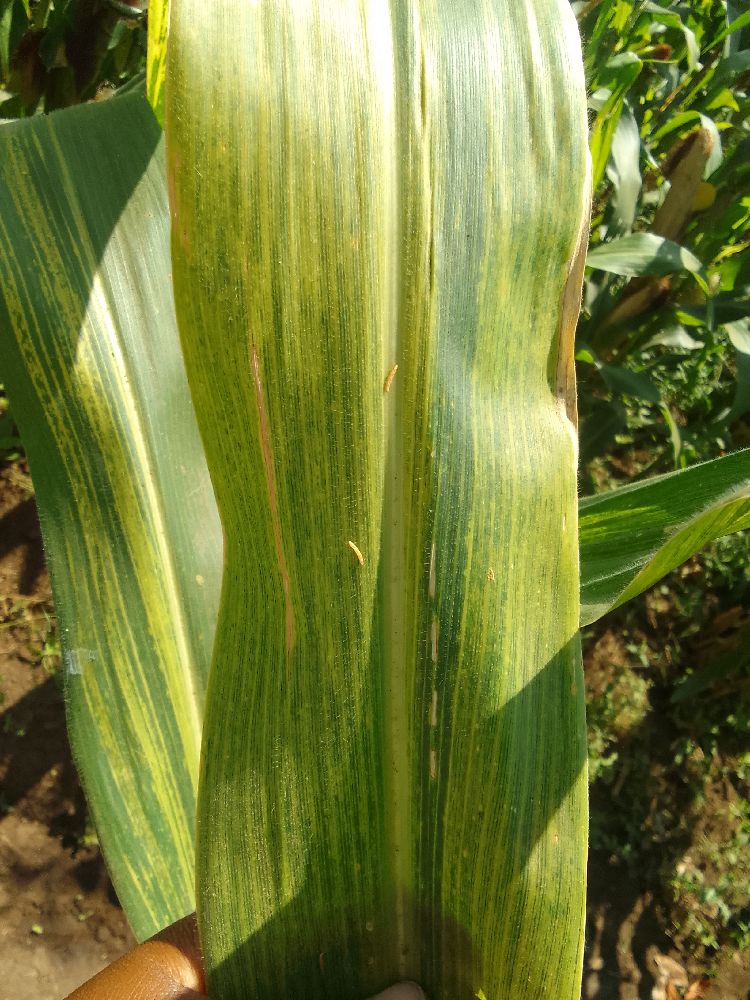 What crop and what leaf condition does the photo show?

maize, maize lethal necrosis
